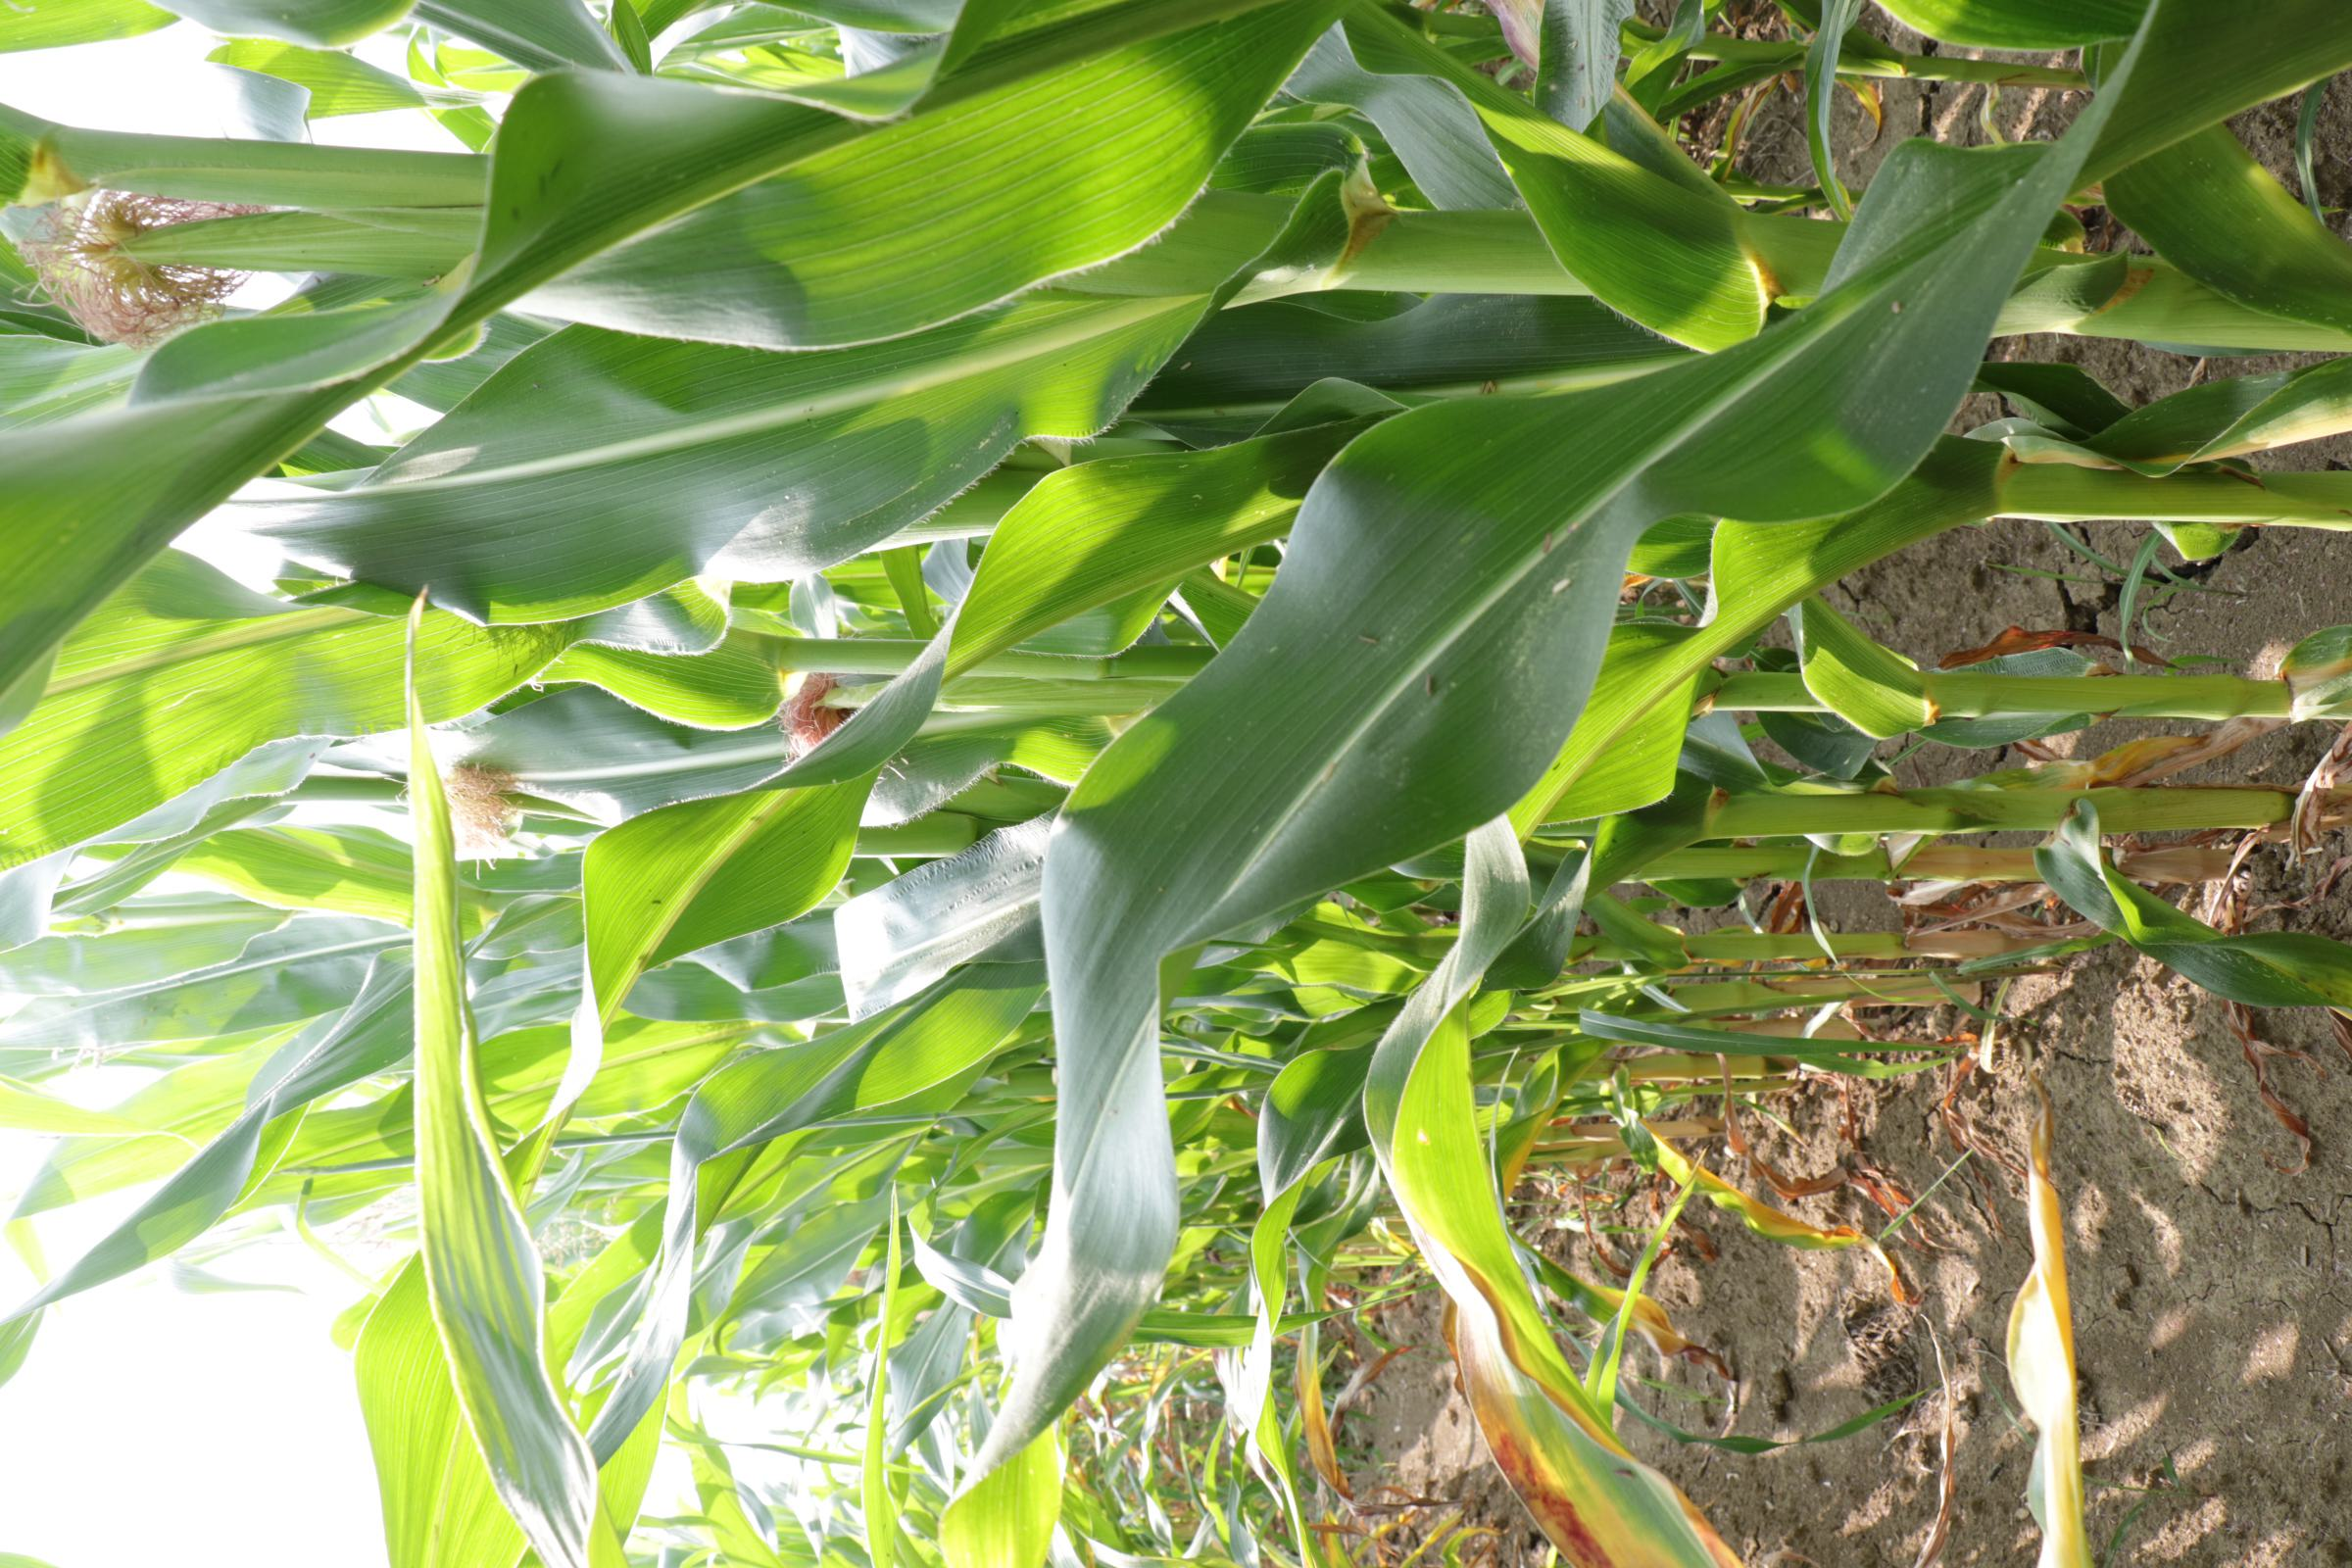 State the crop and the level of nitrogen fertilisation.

maize, full nitrogen fertilisation
